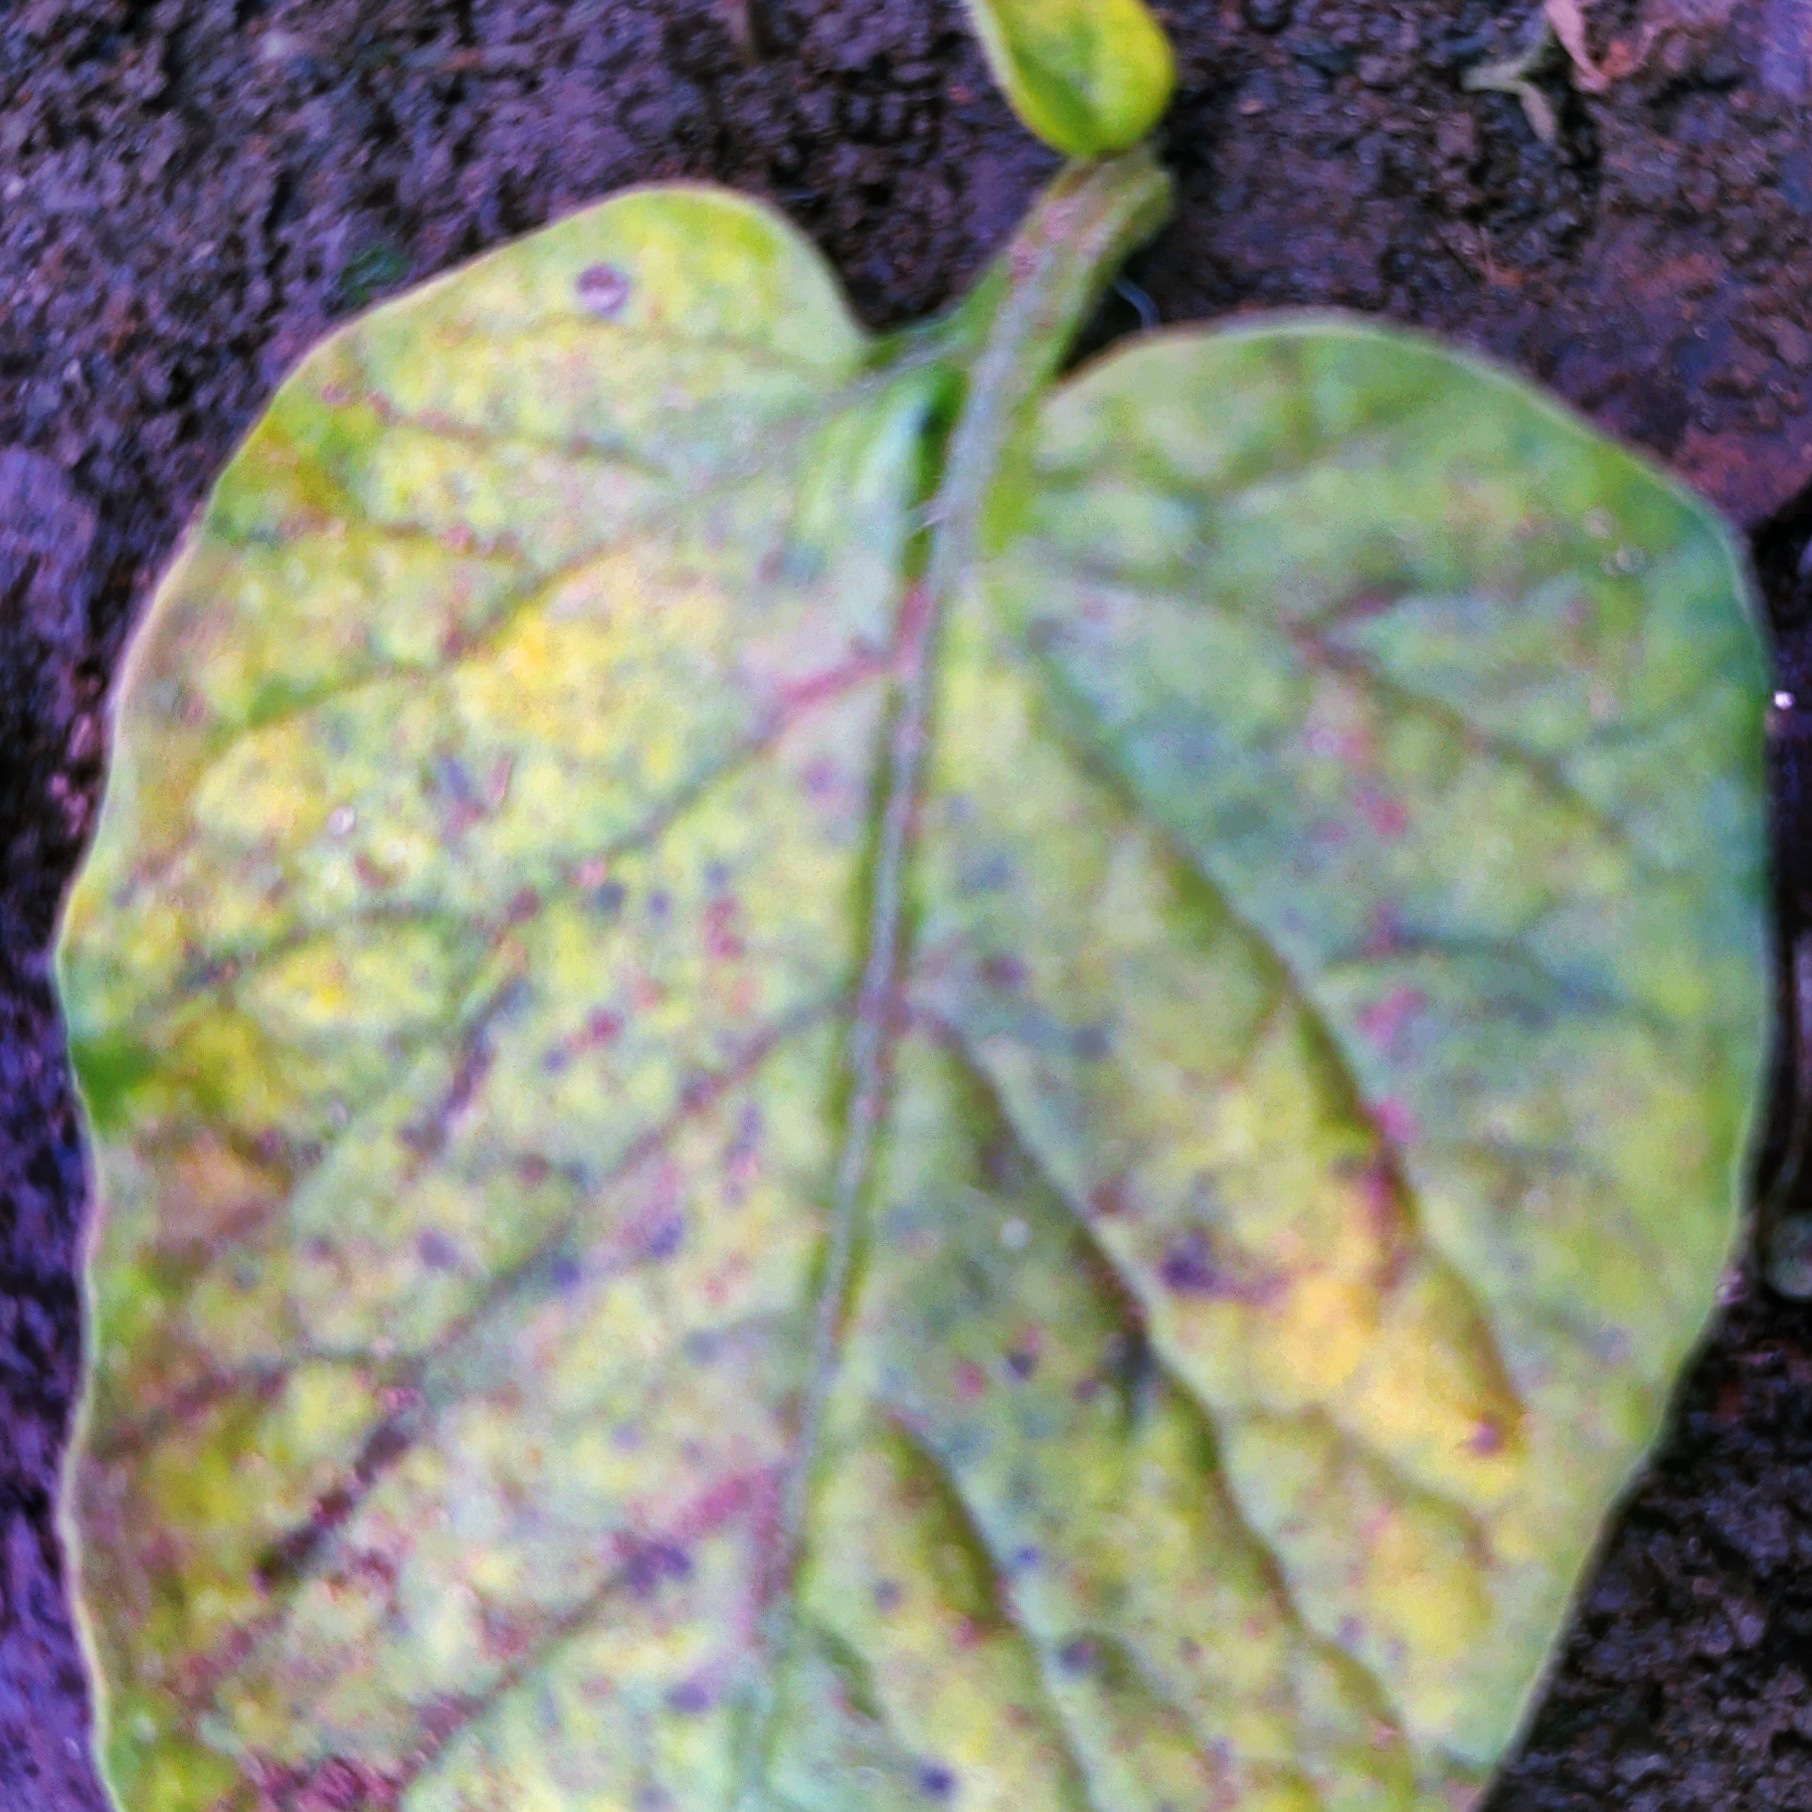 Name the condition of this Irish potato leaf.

late blight
